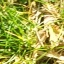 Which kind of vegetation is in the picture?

grass
